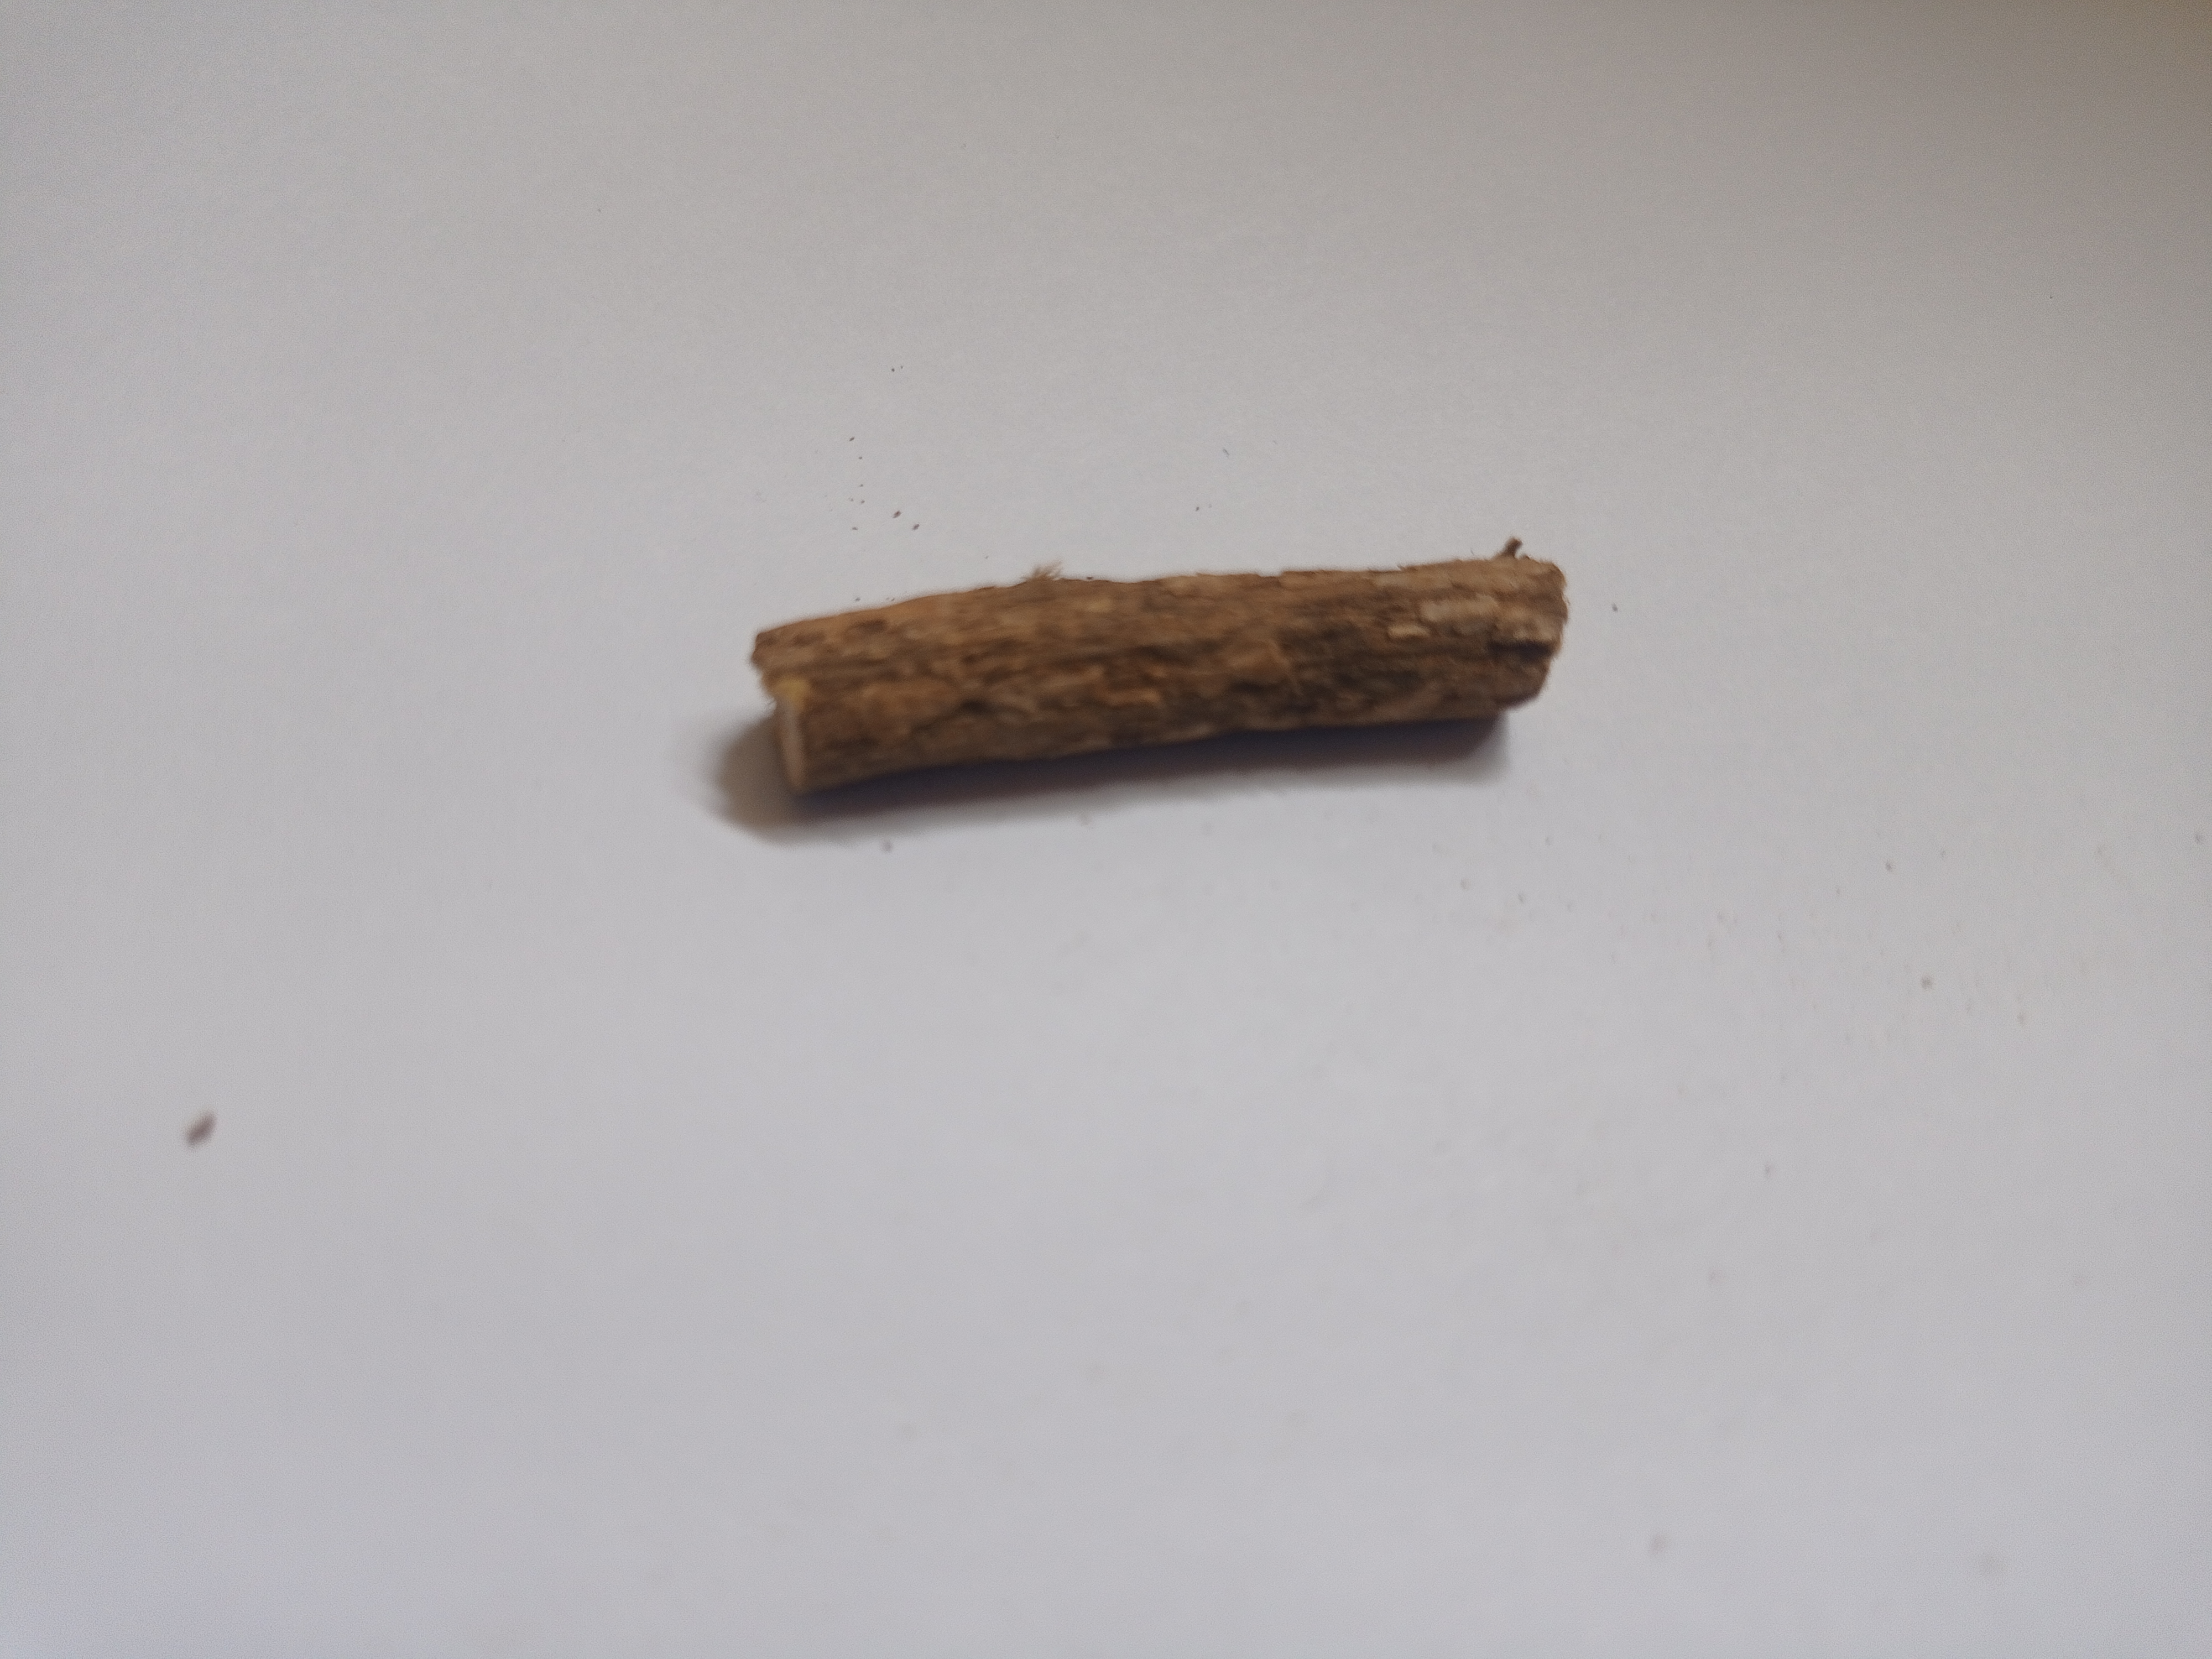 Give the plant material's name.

jesthamadh
